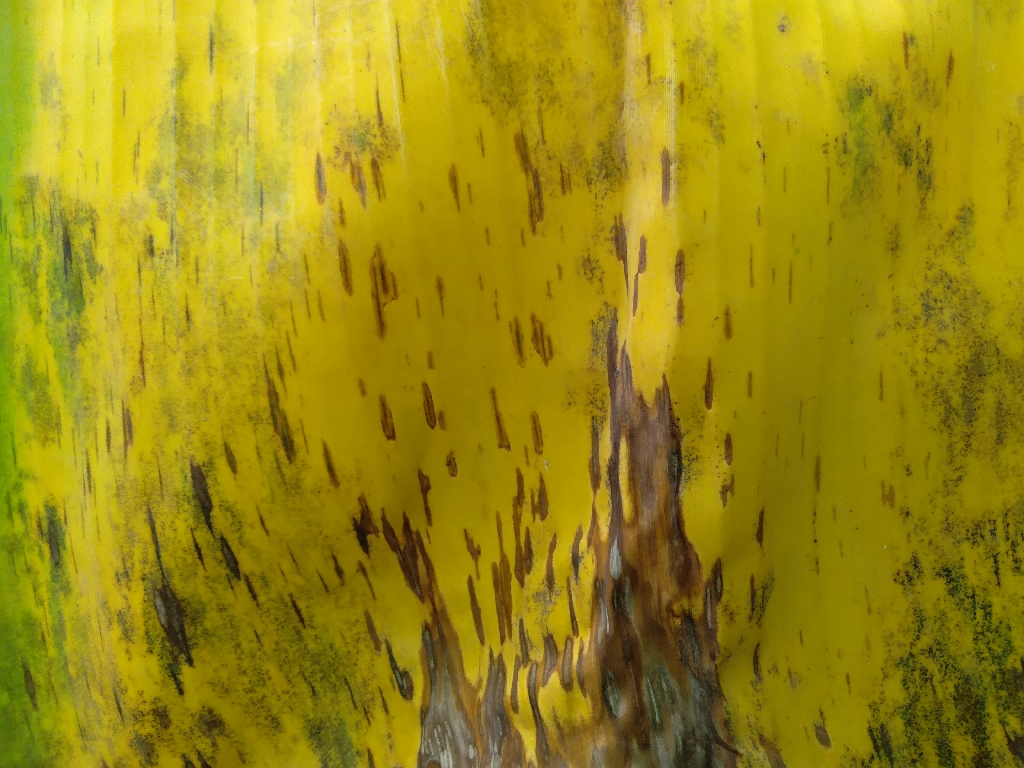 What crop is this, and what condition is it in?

banana, black sigatoka
